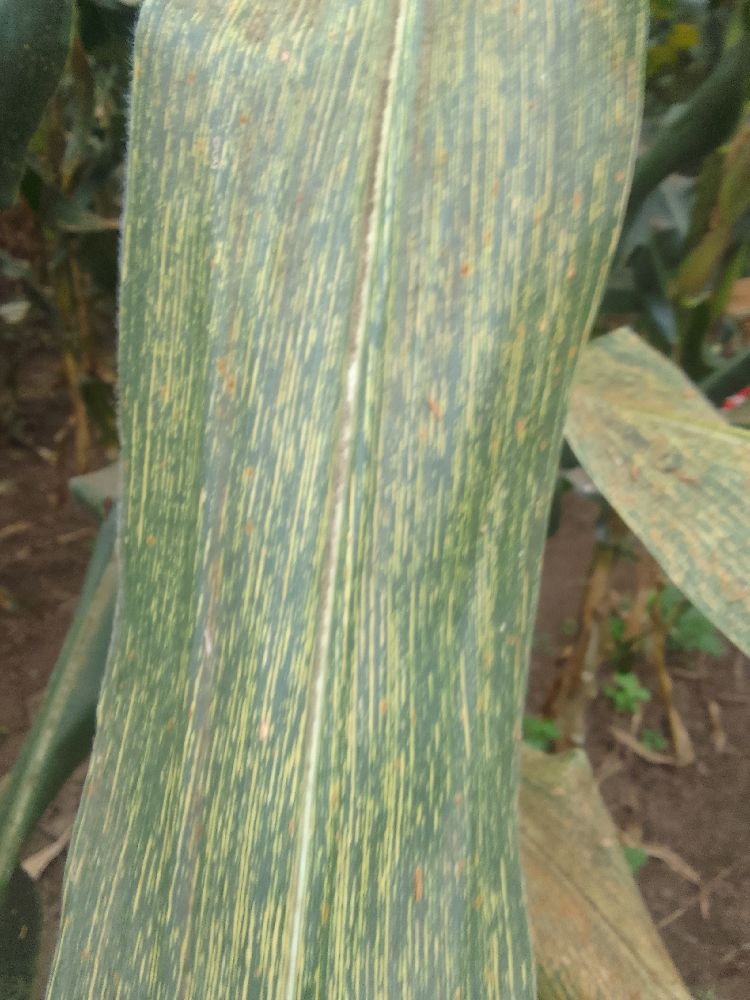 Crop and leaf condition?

maize, maize streak virus
